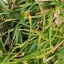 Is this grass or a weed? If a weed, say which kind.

grass
